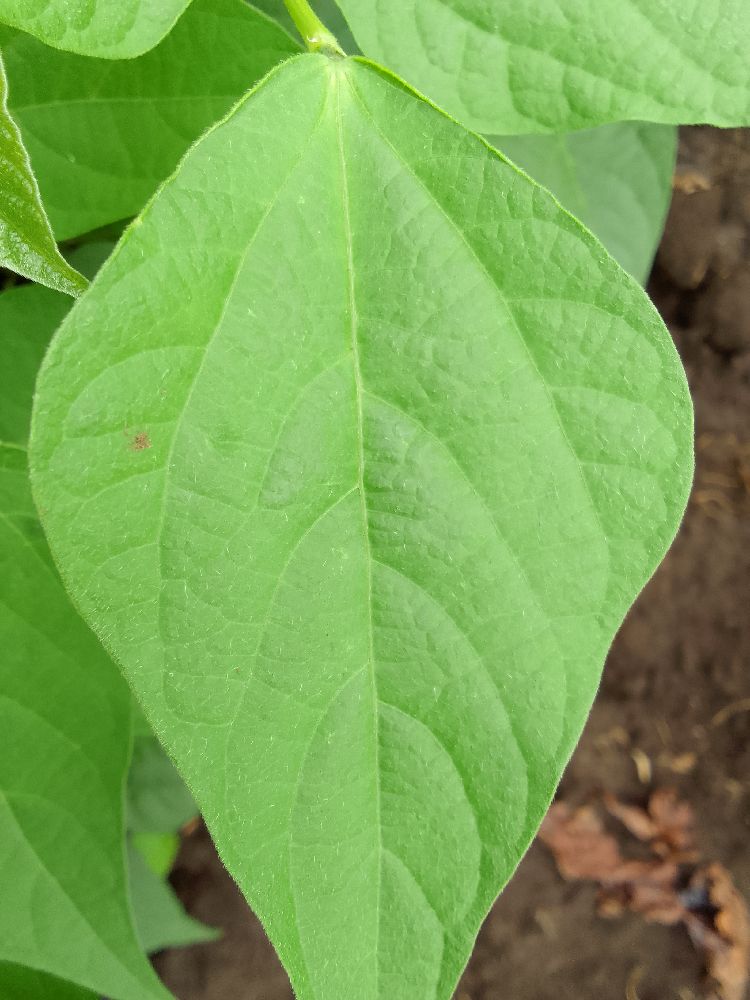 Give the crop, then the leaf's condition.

common bean, healthy
